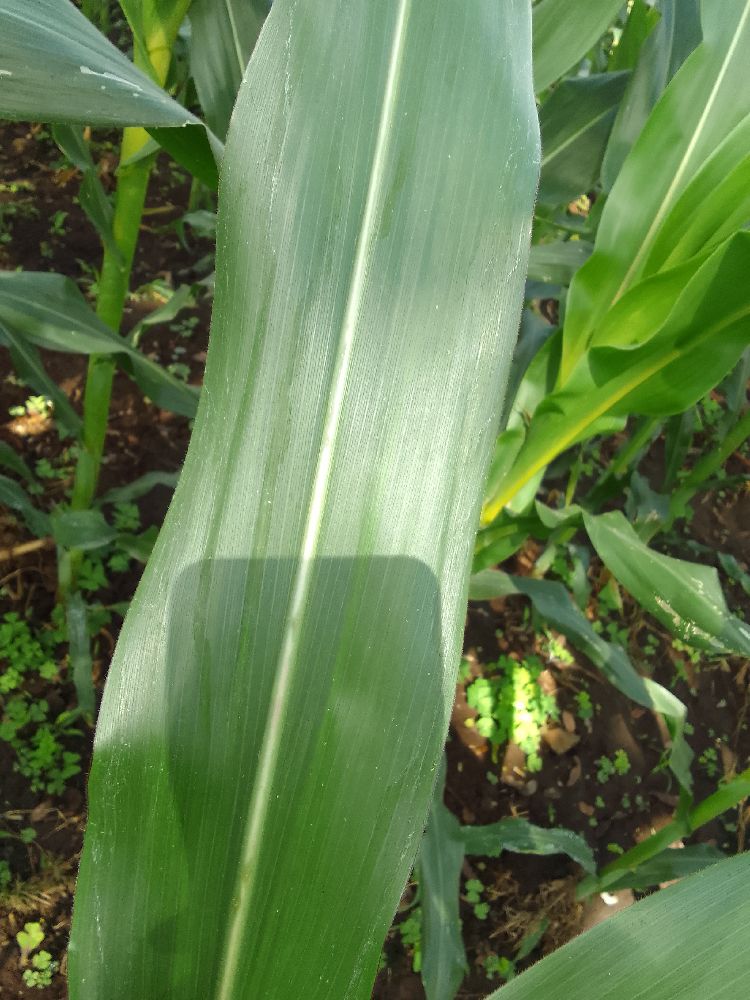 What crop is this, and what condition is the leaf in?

maize, healthy
